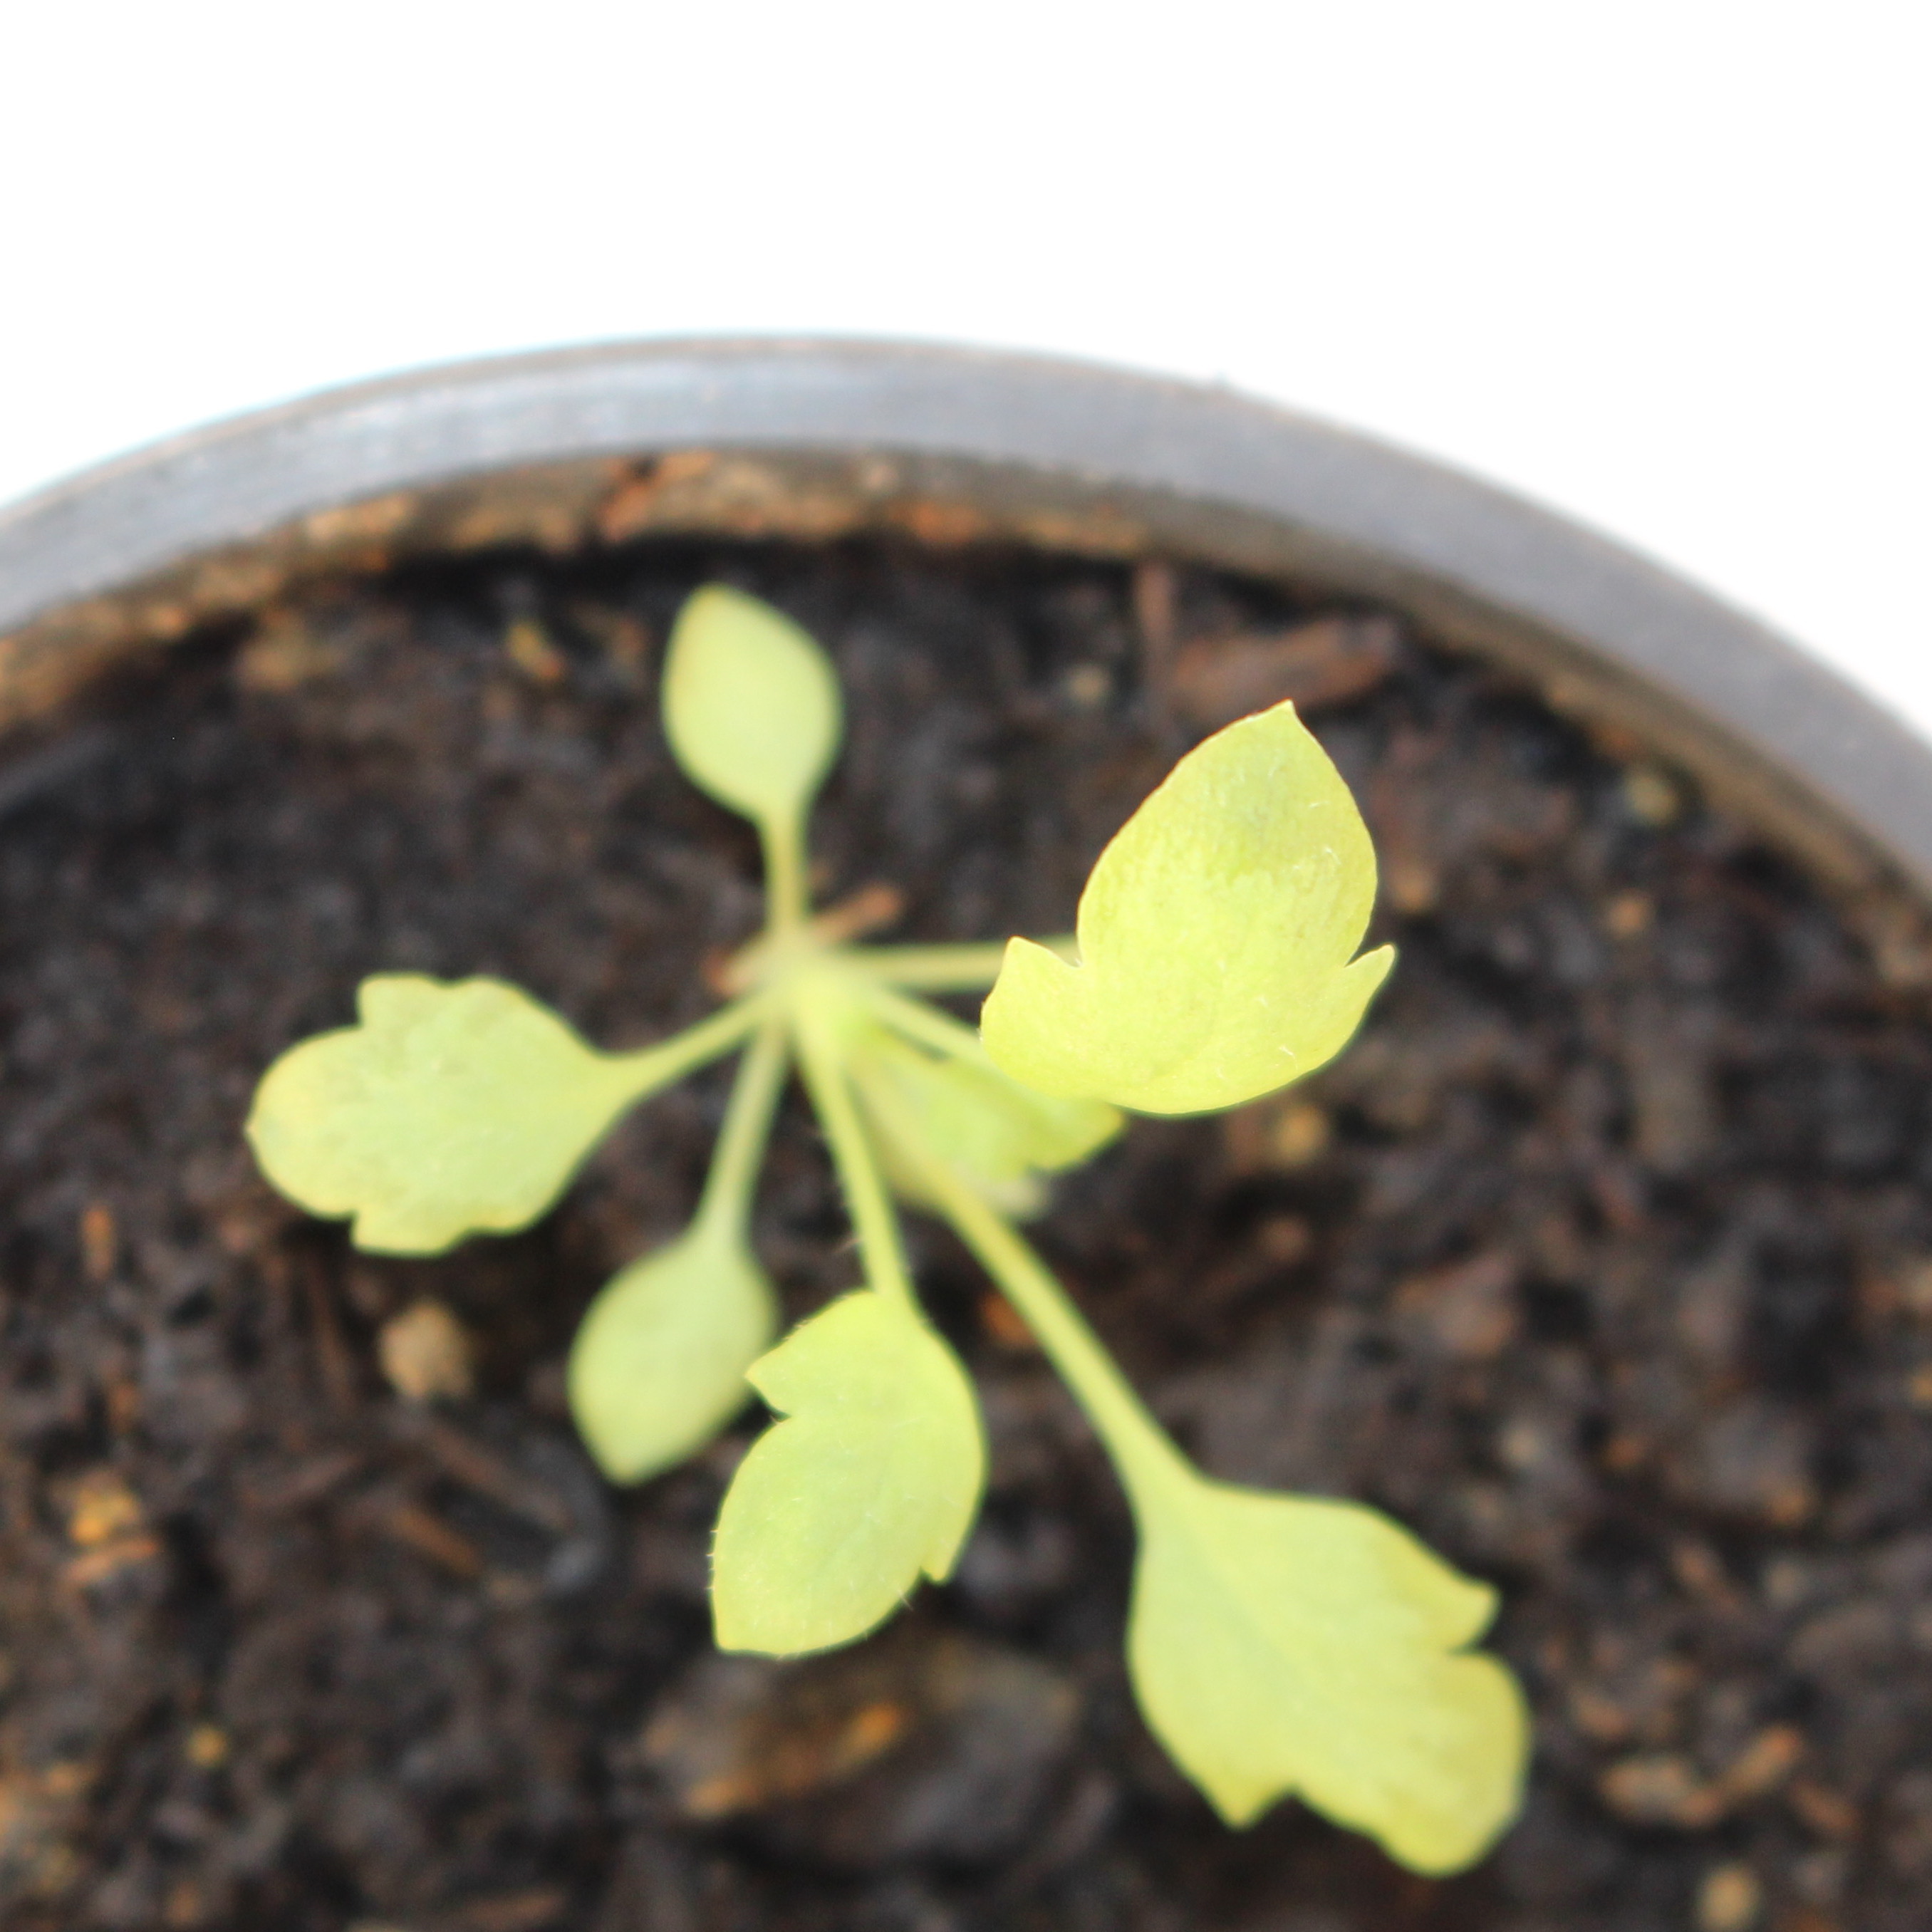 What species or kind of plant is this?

Papaver rhoeas
